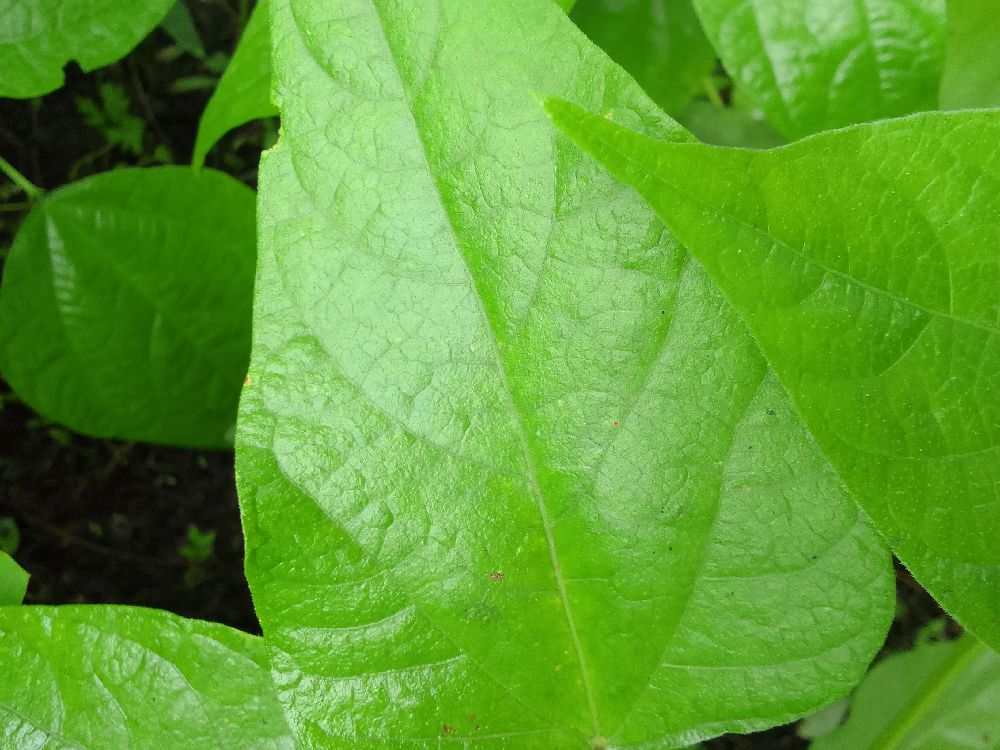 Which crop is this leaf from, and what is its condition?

common bean, healthy
